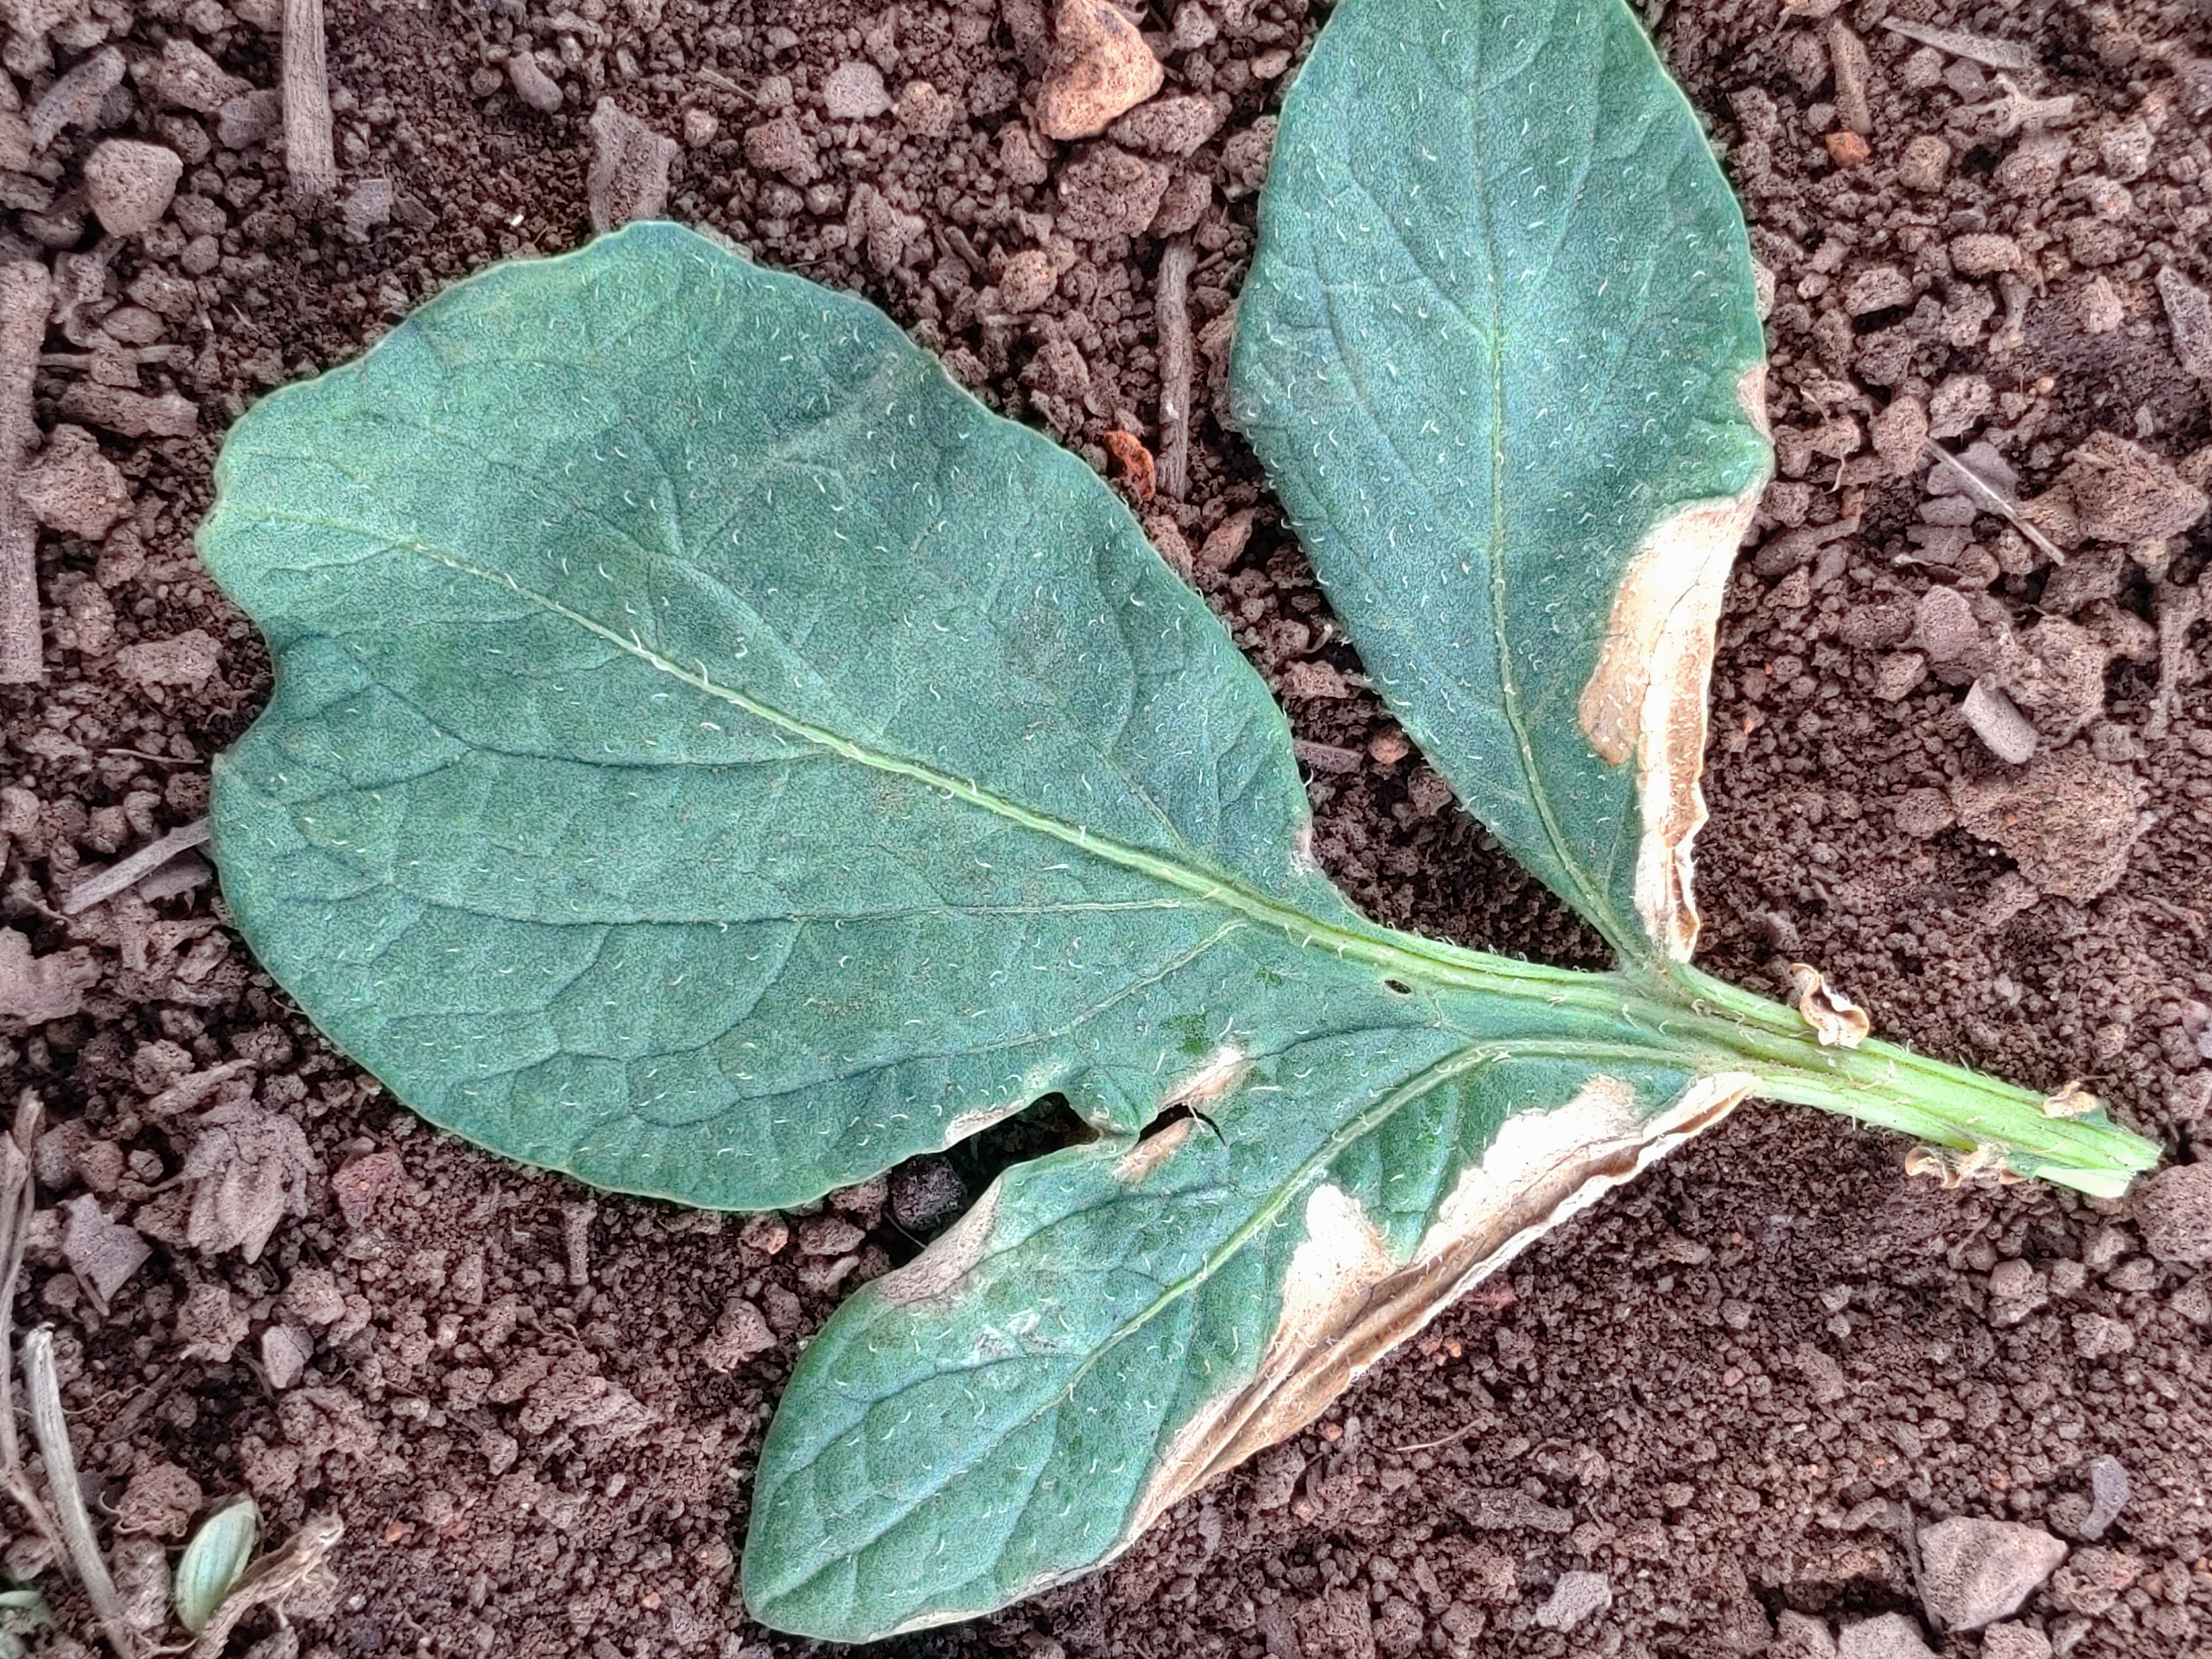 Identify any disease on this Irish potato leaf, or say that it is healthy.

early blight
